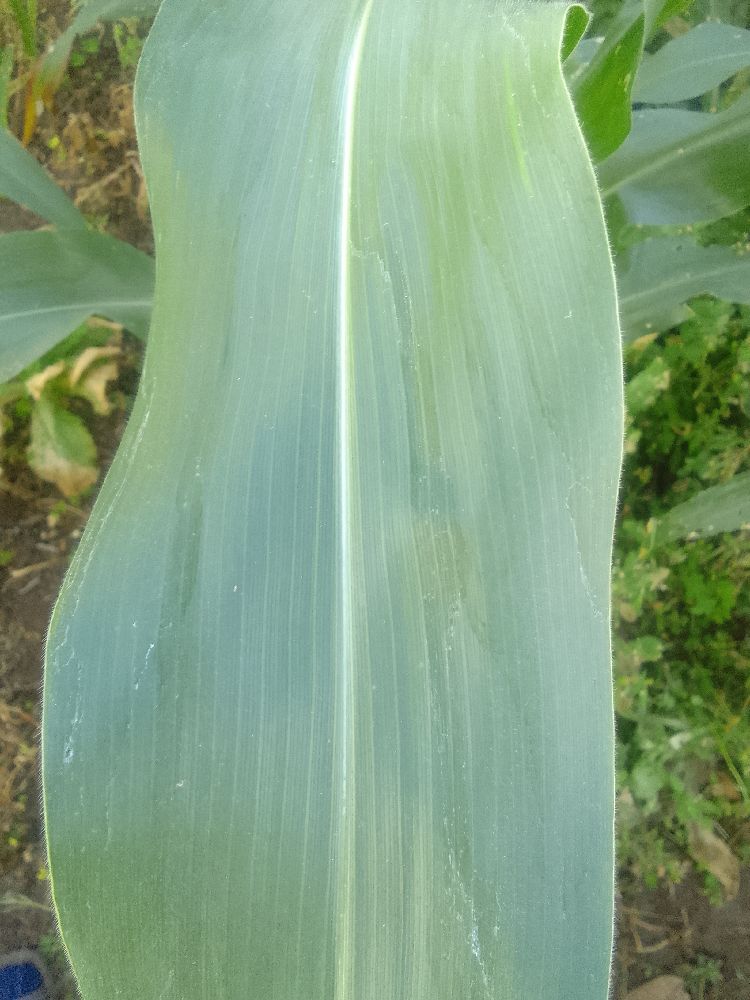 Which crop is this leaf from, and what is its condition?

maize, healthy
